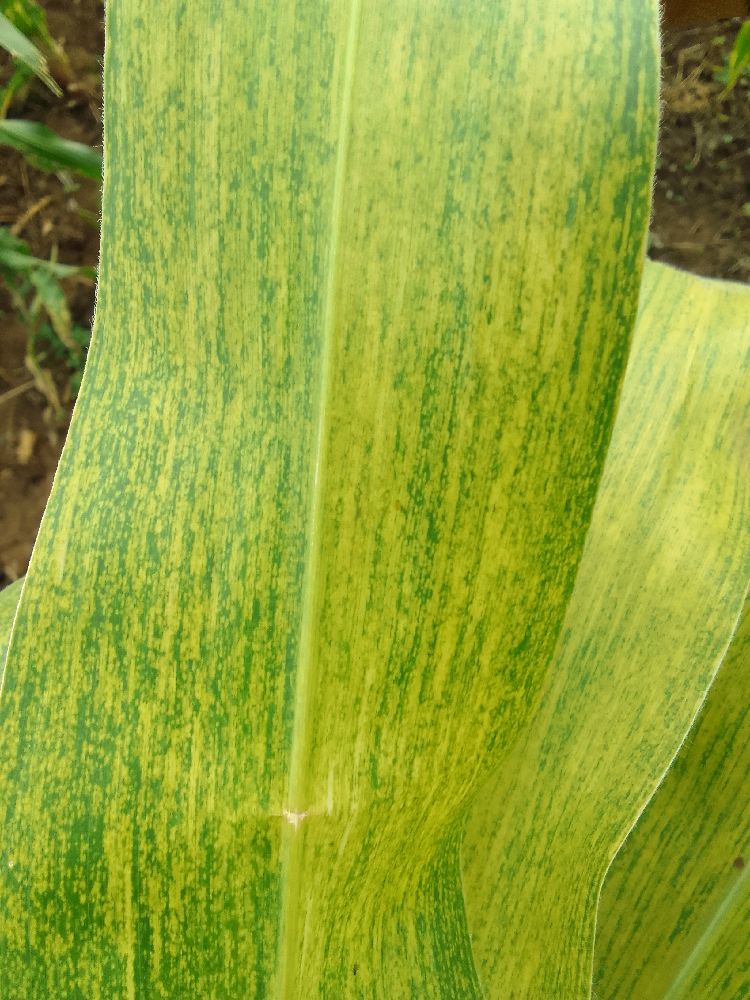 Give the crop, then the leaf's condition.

maize, maize lethal necrosis
